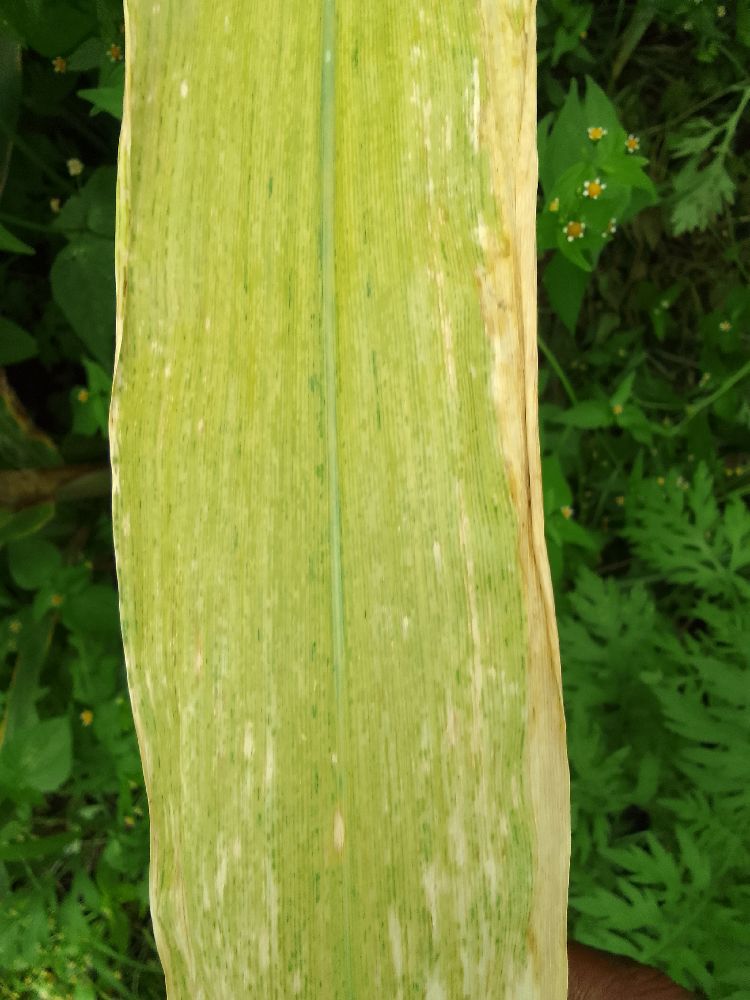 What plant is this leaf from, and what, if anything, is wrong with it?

maize, maize lethal necrosis
